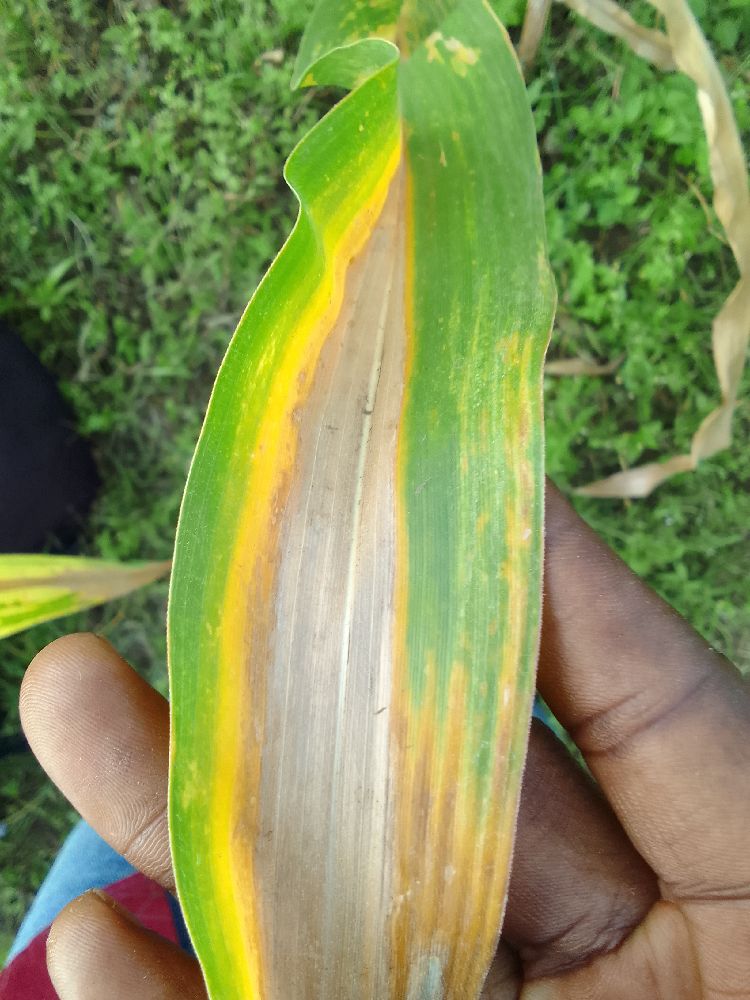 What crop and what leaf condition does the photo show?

maize, maize lethal necrosis
